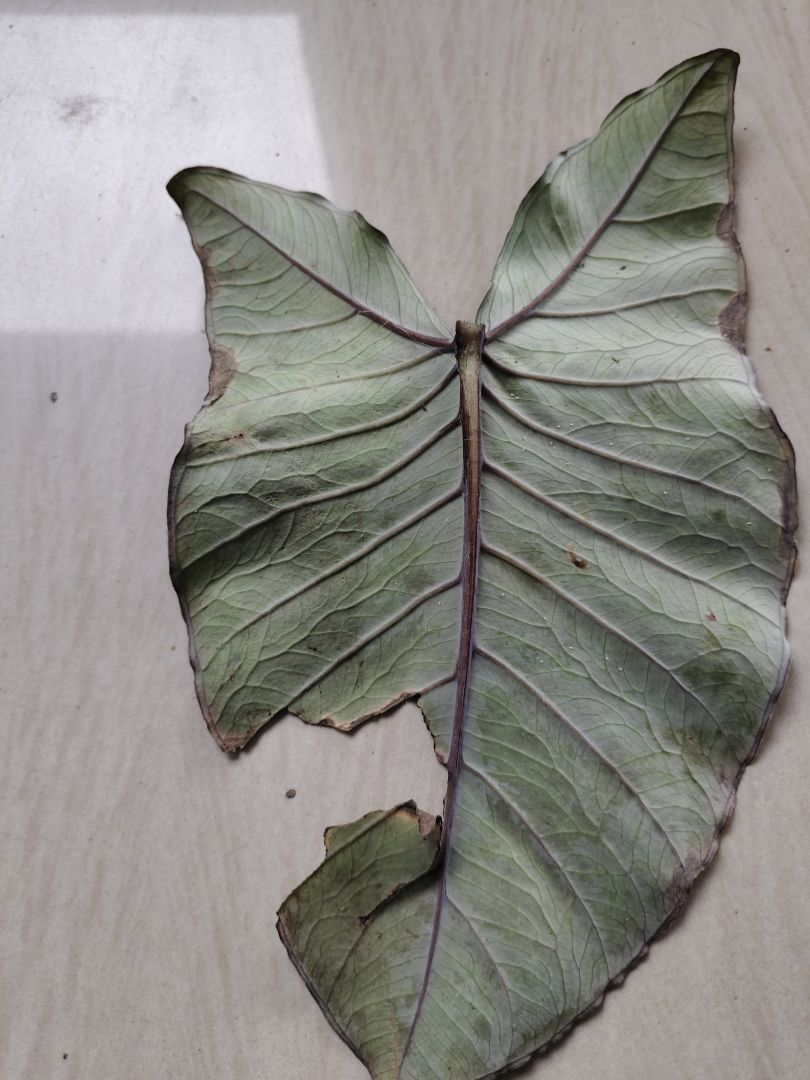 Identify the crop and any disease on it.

taro, leaf blight
